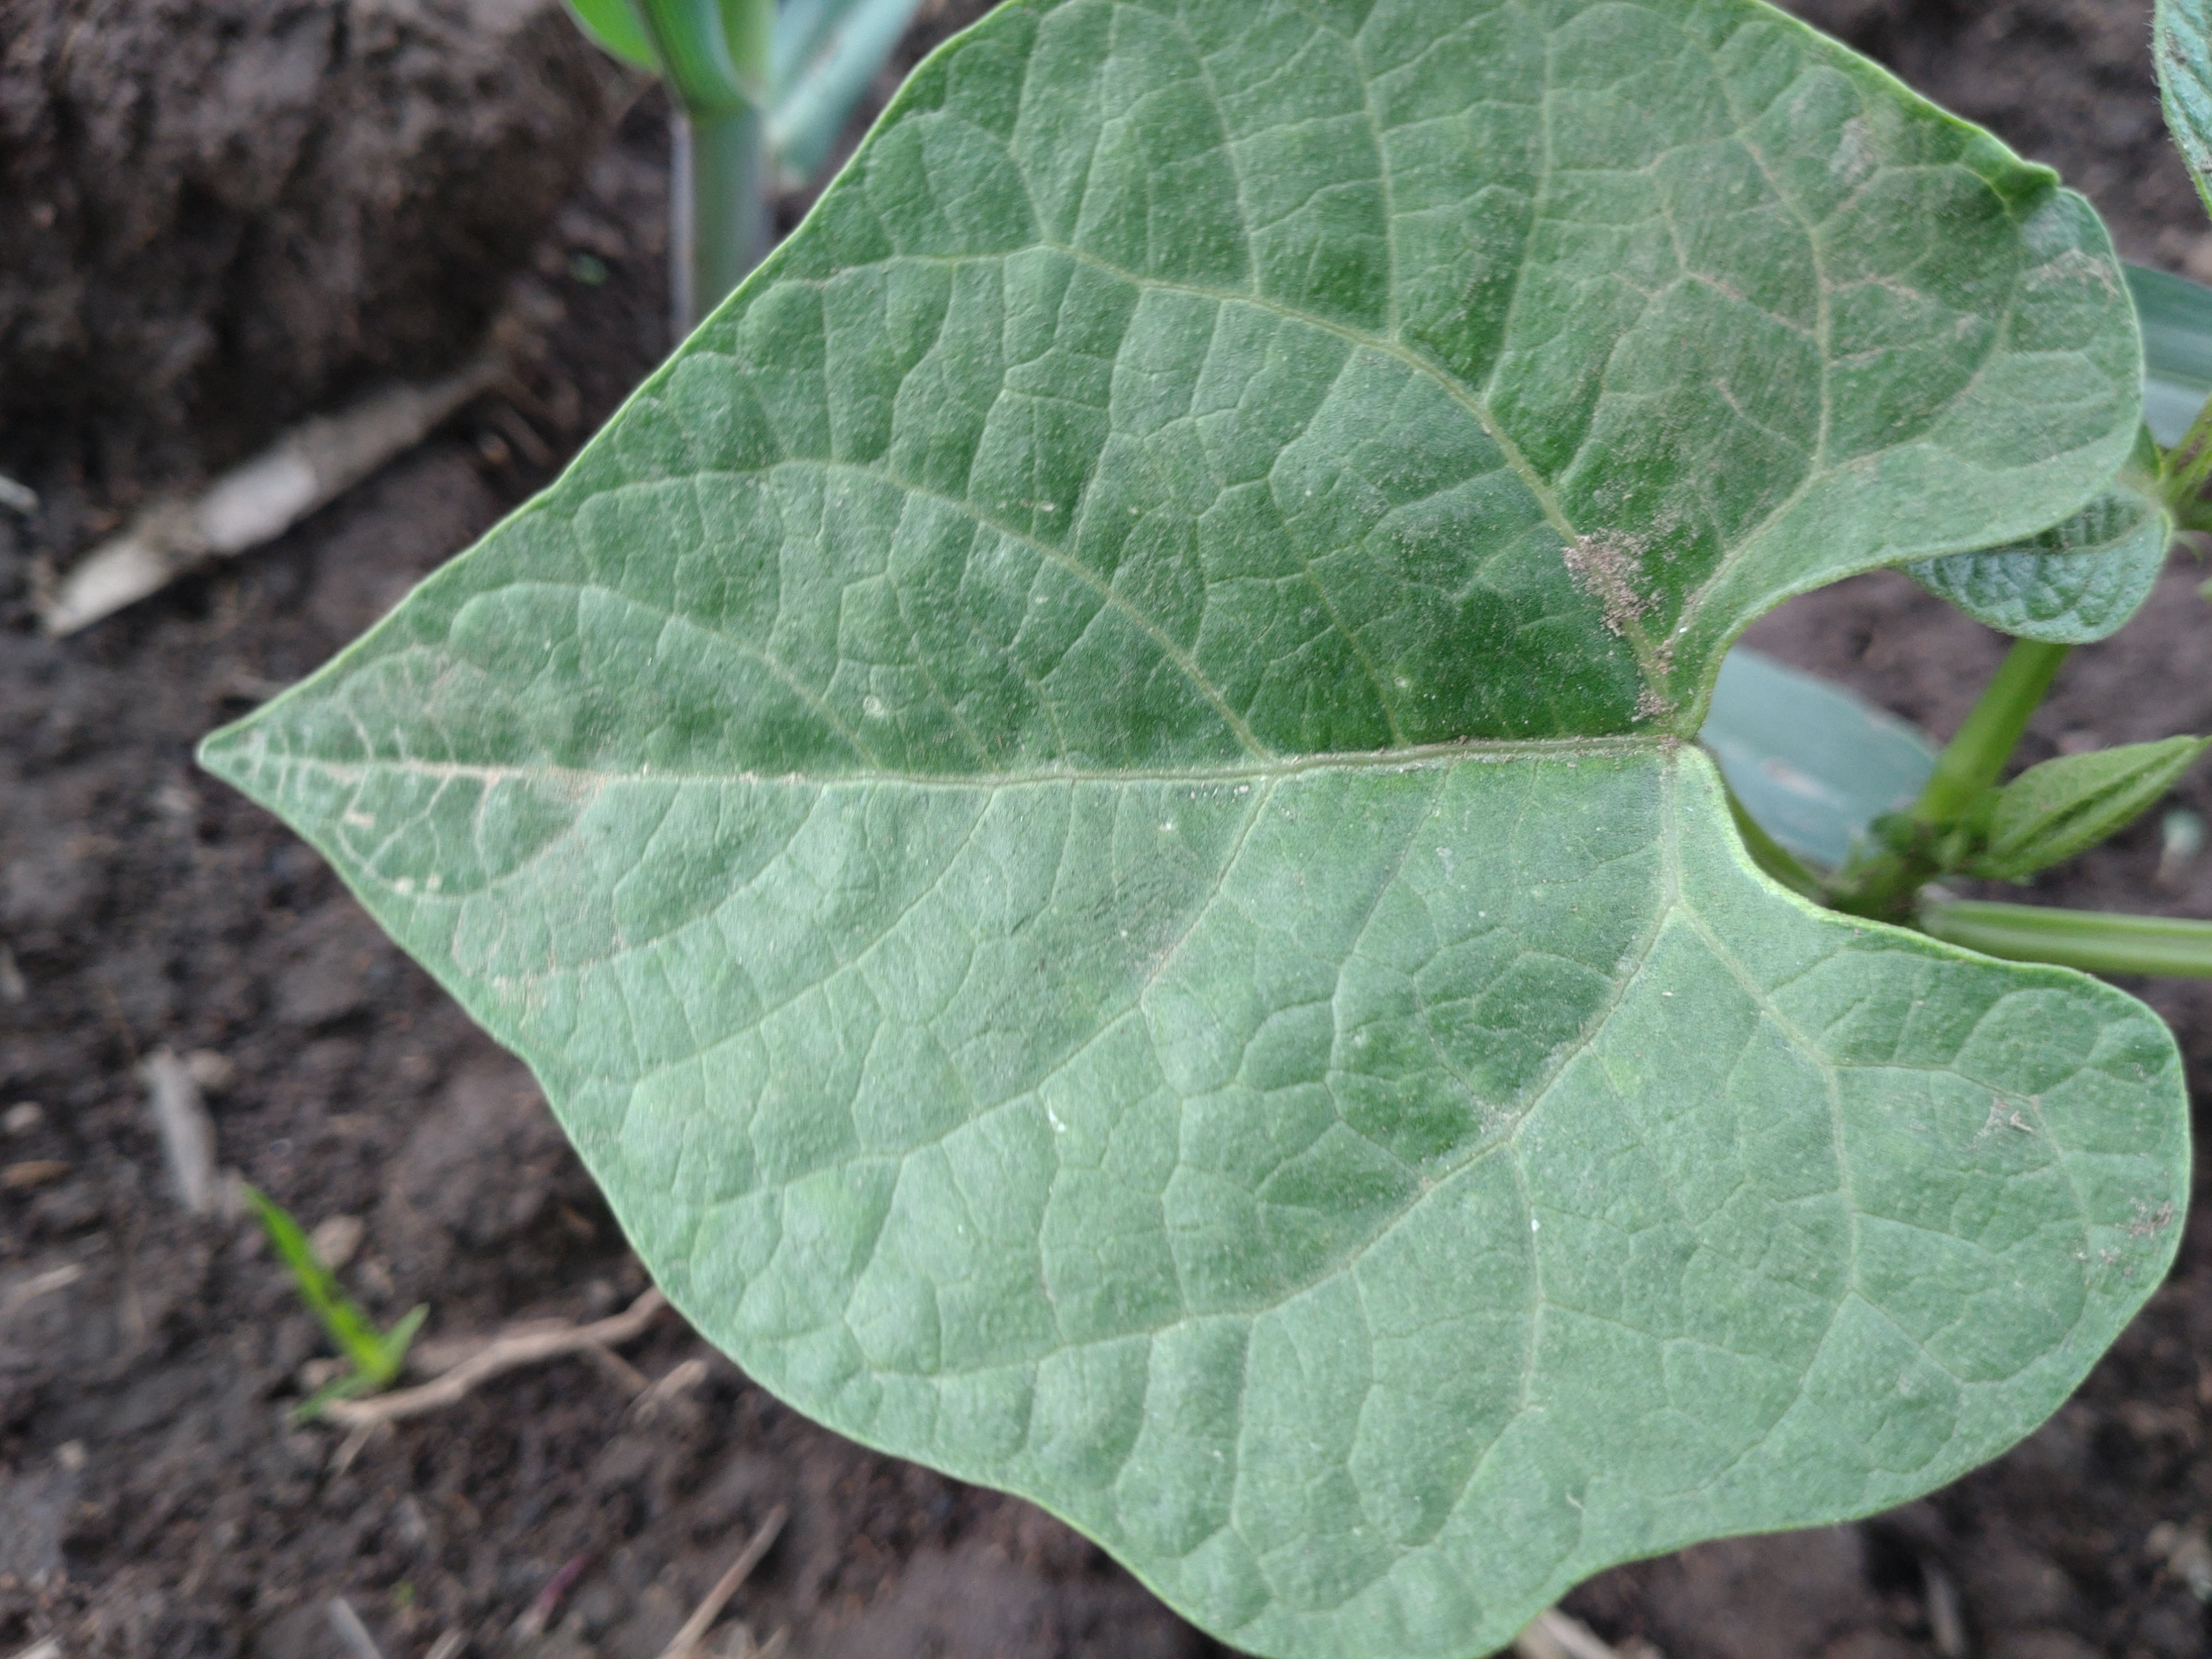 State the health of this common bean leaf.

healthy
